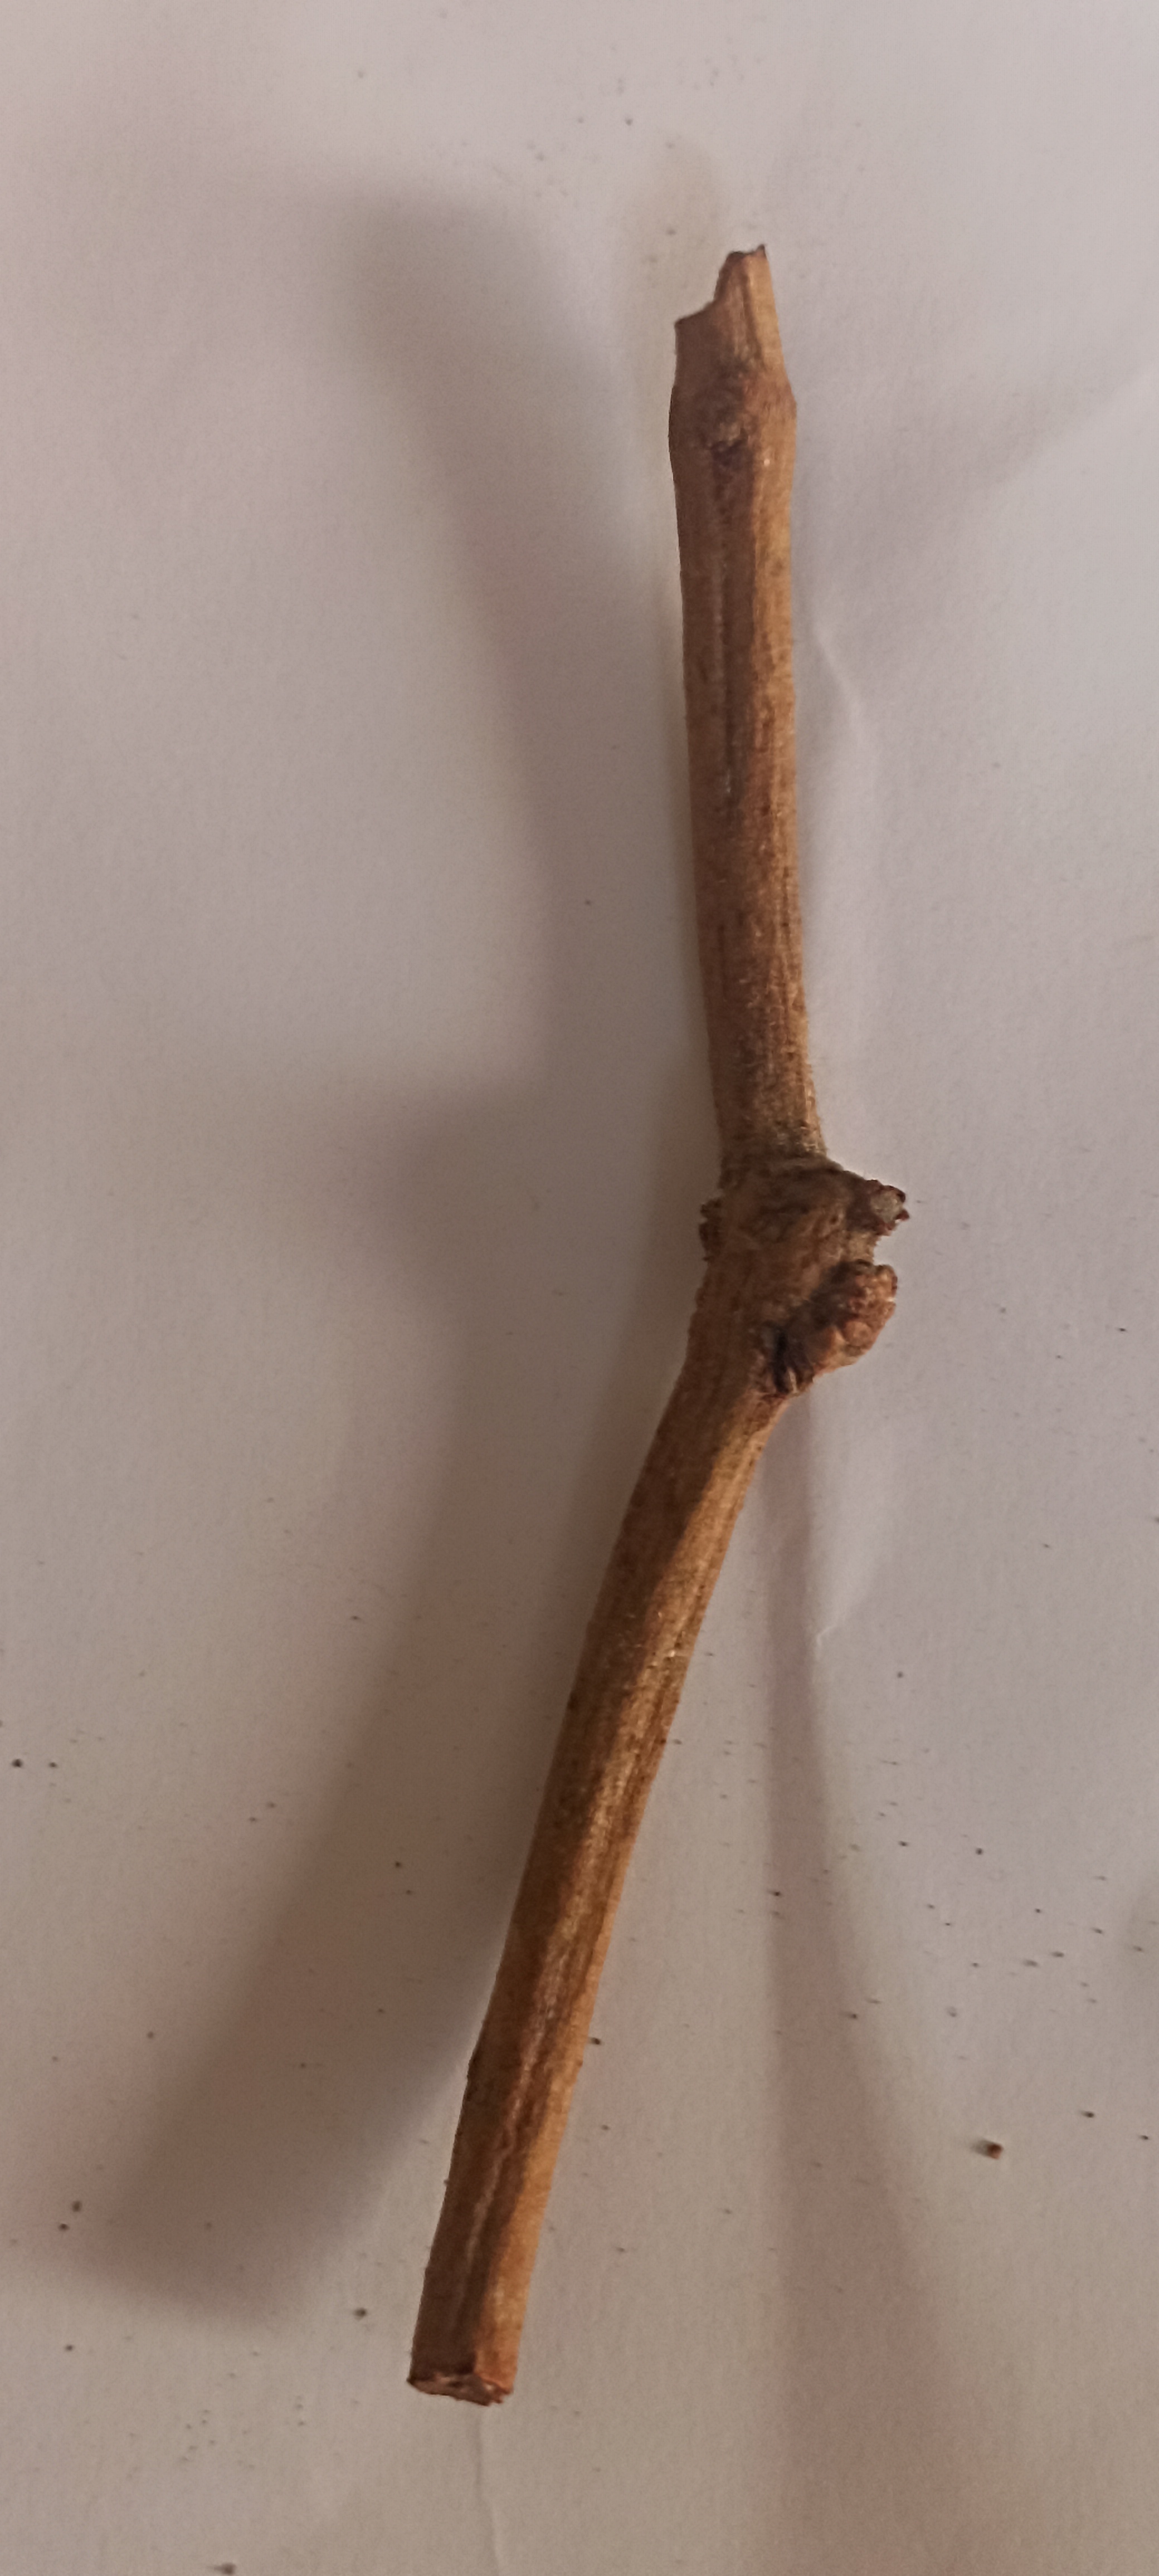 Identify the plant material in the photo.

manjistha
